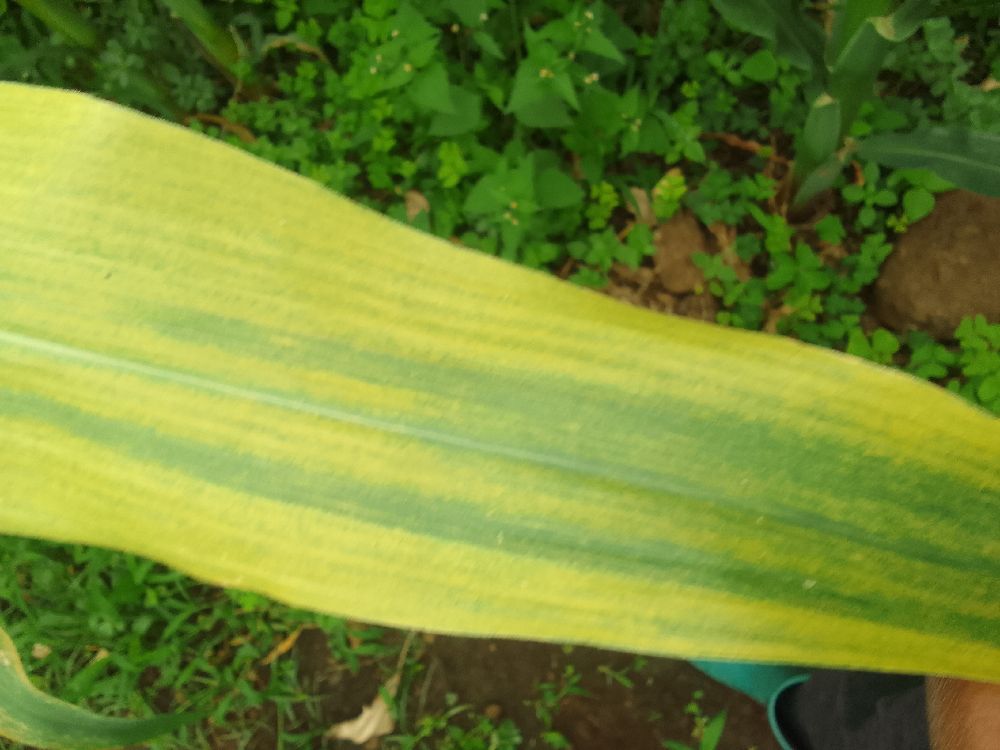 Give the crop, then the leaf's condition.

maize, maize lethal necrosis
